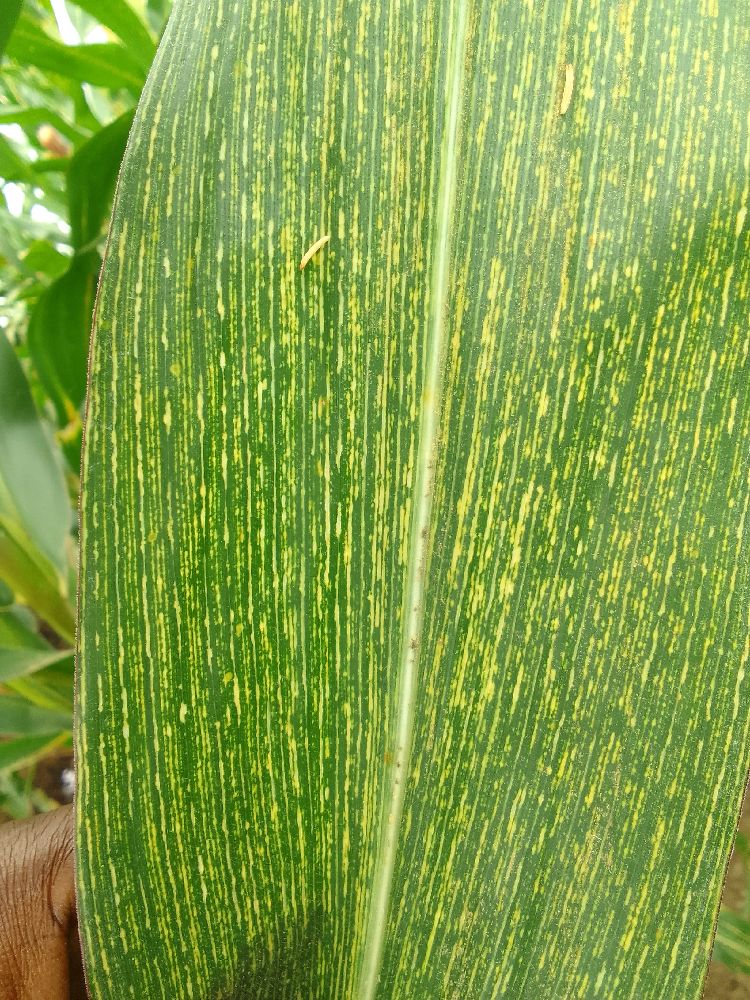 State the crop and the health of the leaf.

maize, maize streak virus
